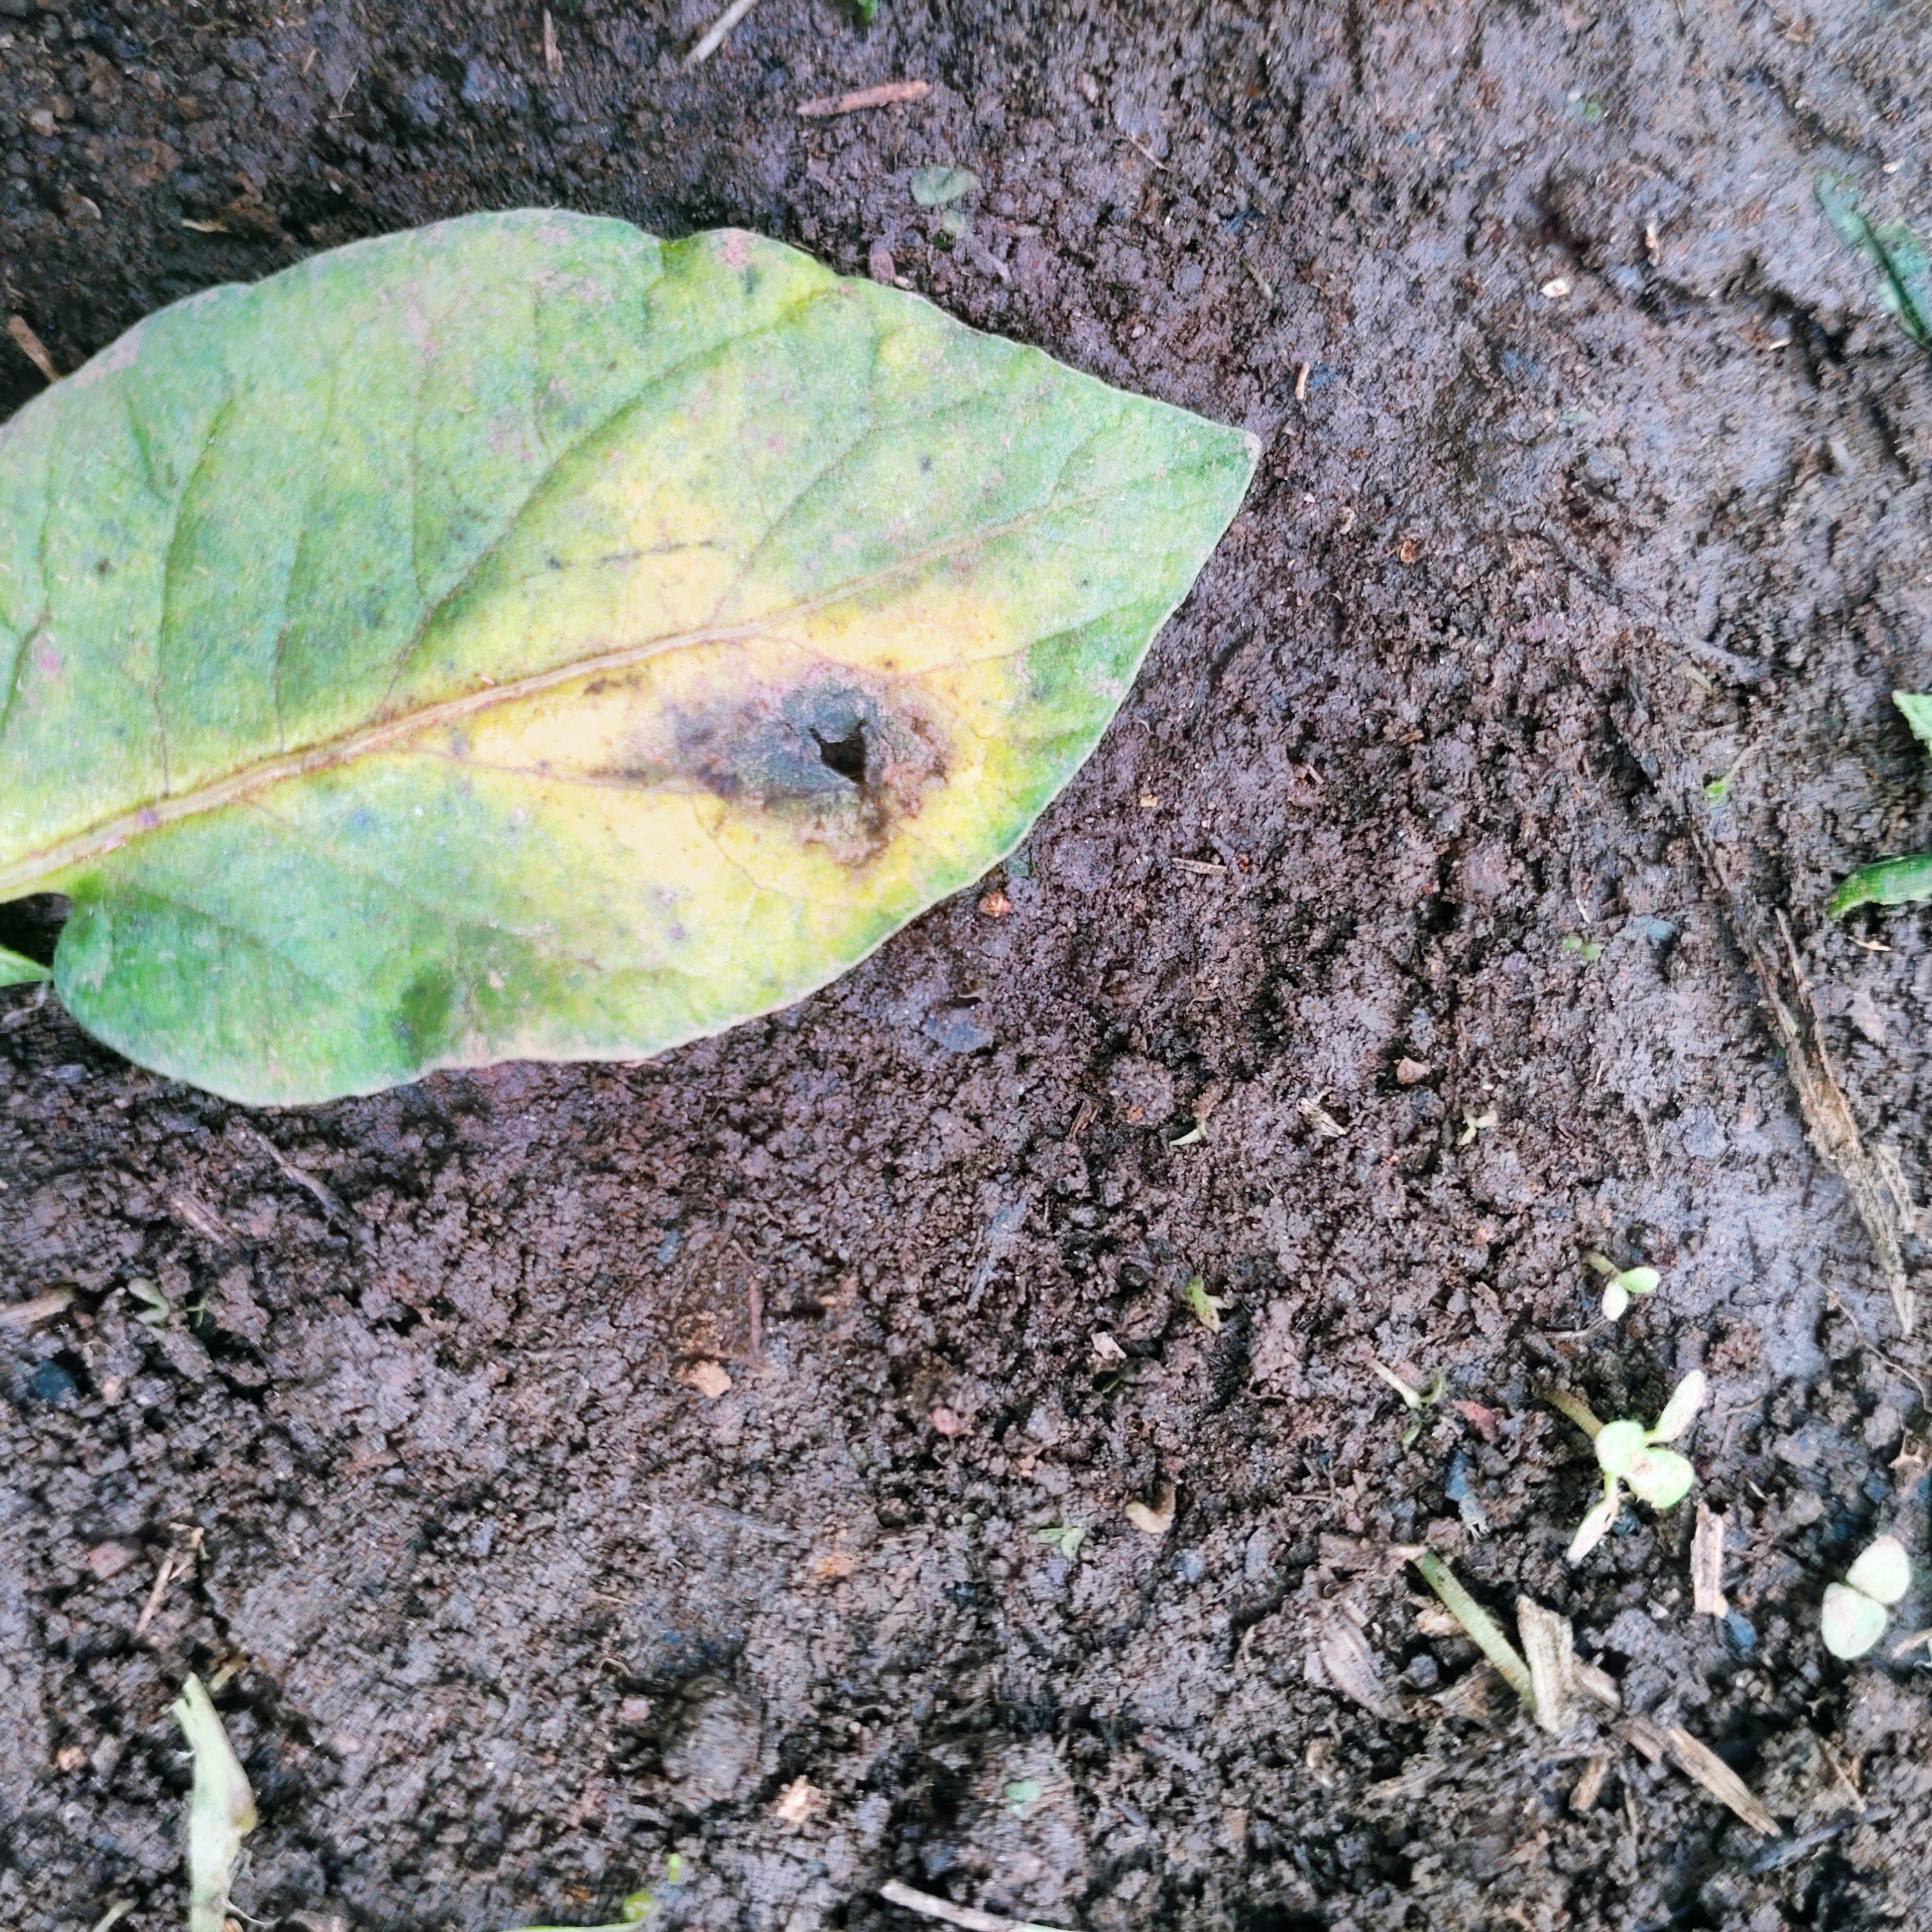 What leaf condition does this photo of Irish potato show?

late blight
